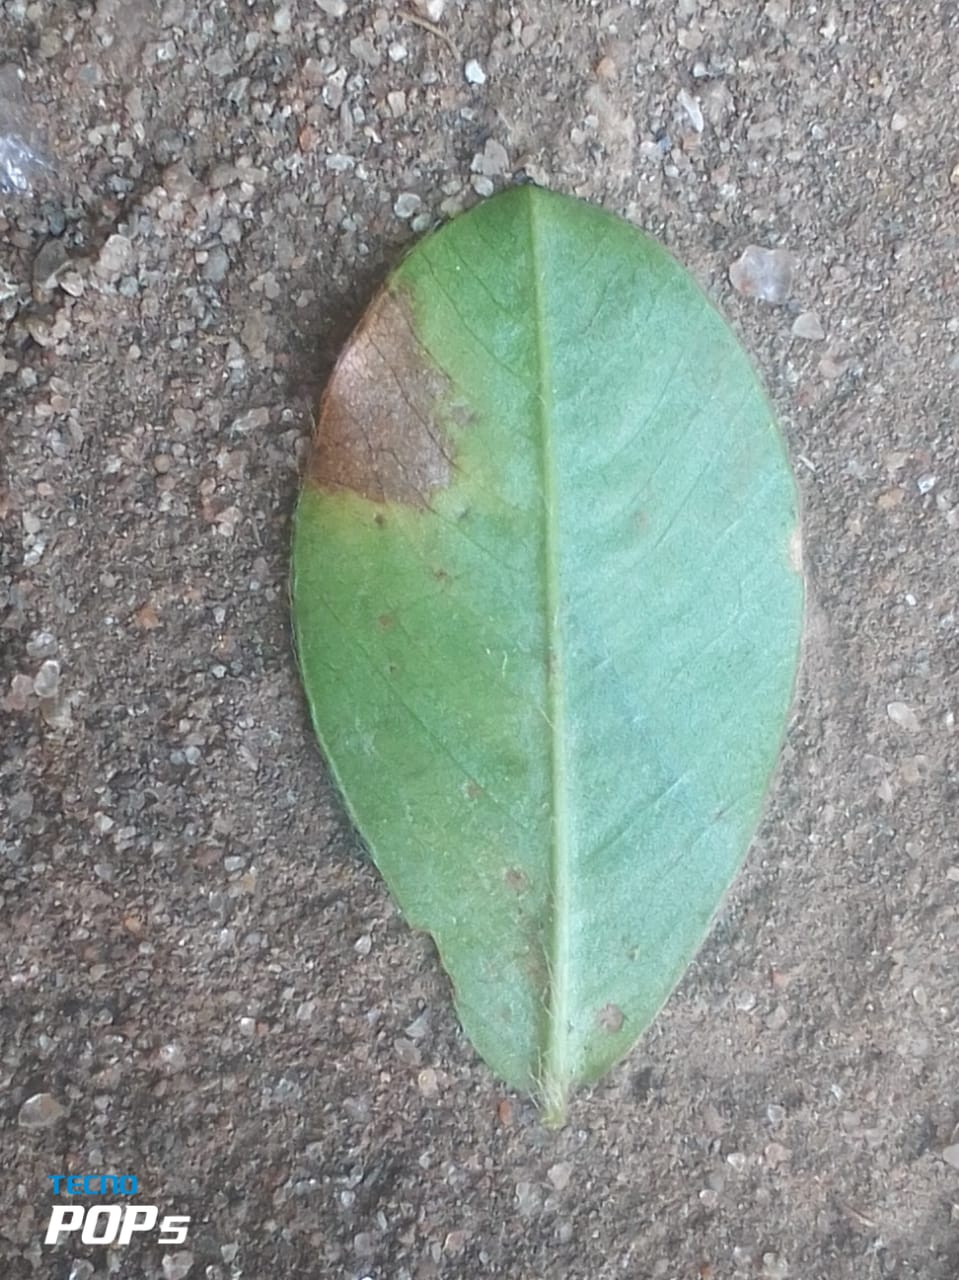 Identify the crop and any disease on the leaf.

peanut, phoma arachidicola
